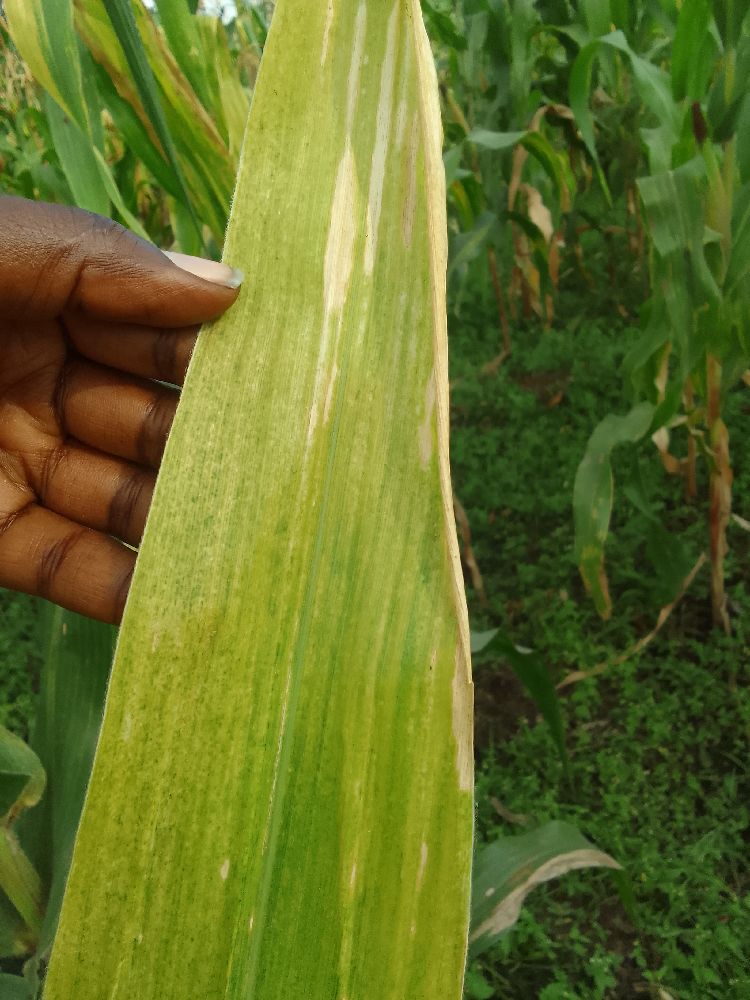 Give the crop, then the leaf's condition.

maize, maize lethal necrosis
